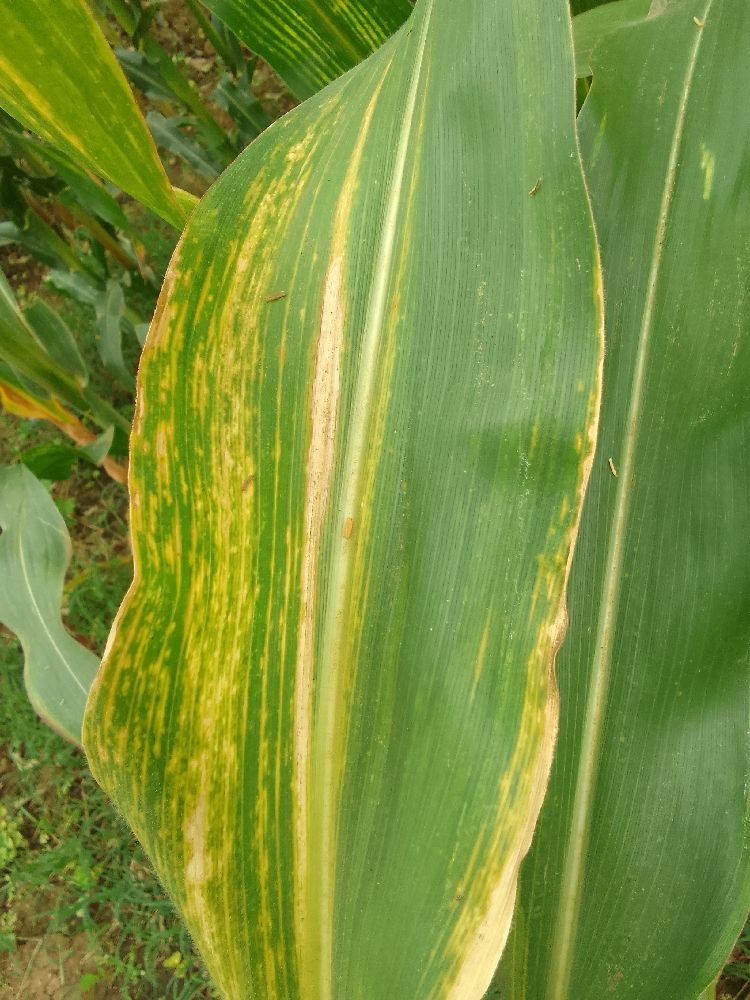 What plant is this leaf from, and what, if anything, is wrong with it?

maize, maize lethal necrosis
